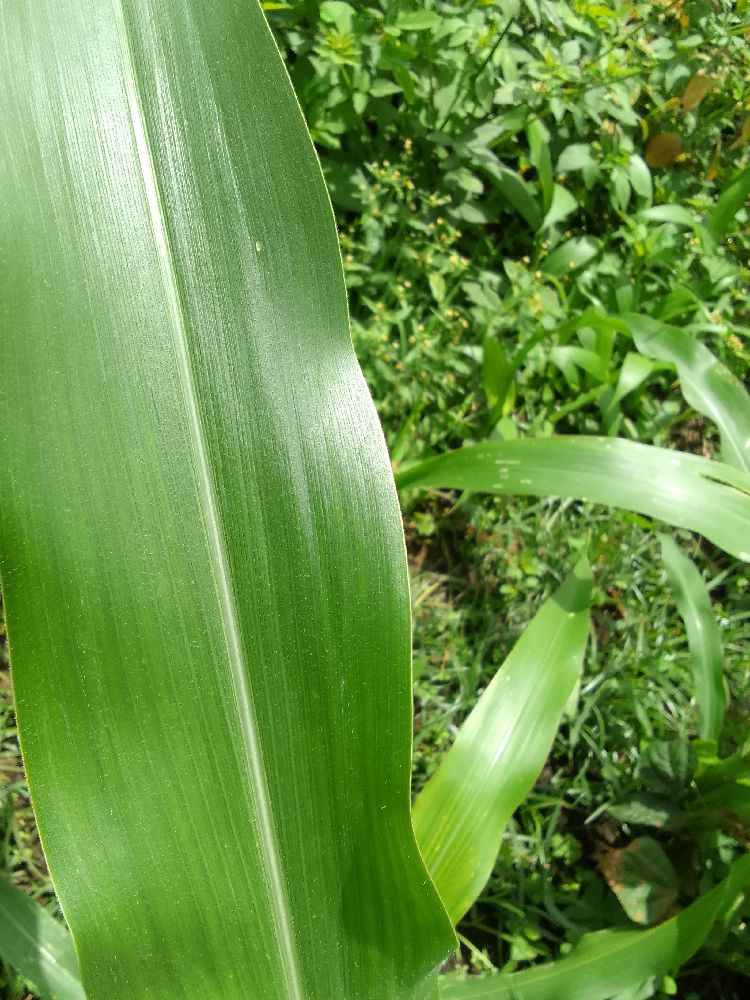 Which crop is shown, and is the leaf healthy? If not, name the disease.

maize, healthy
